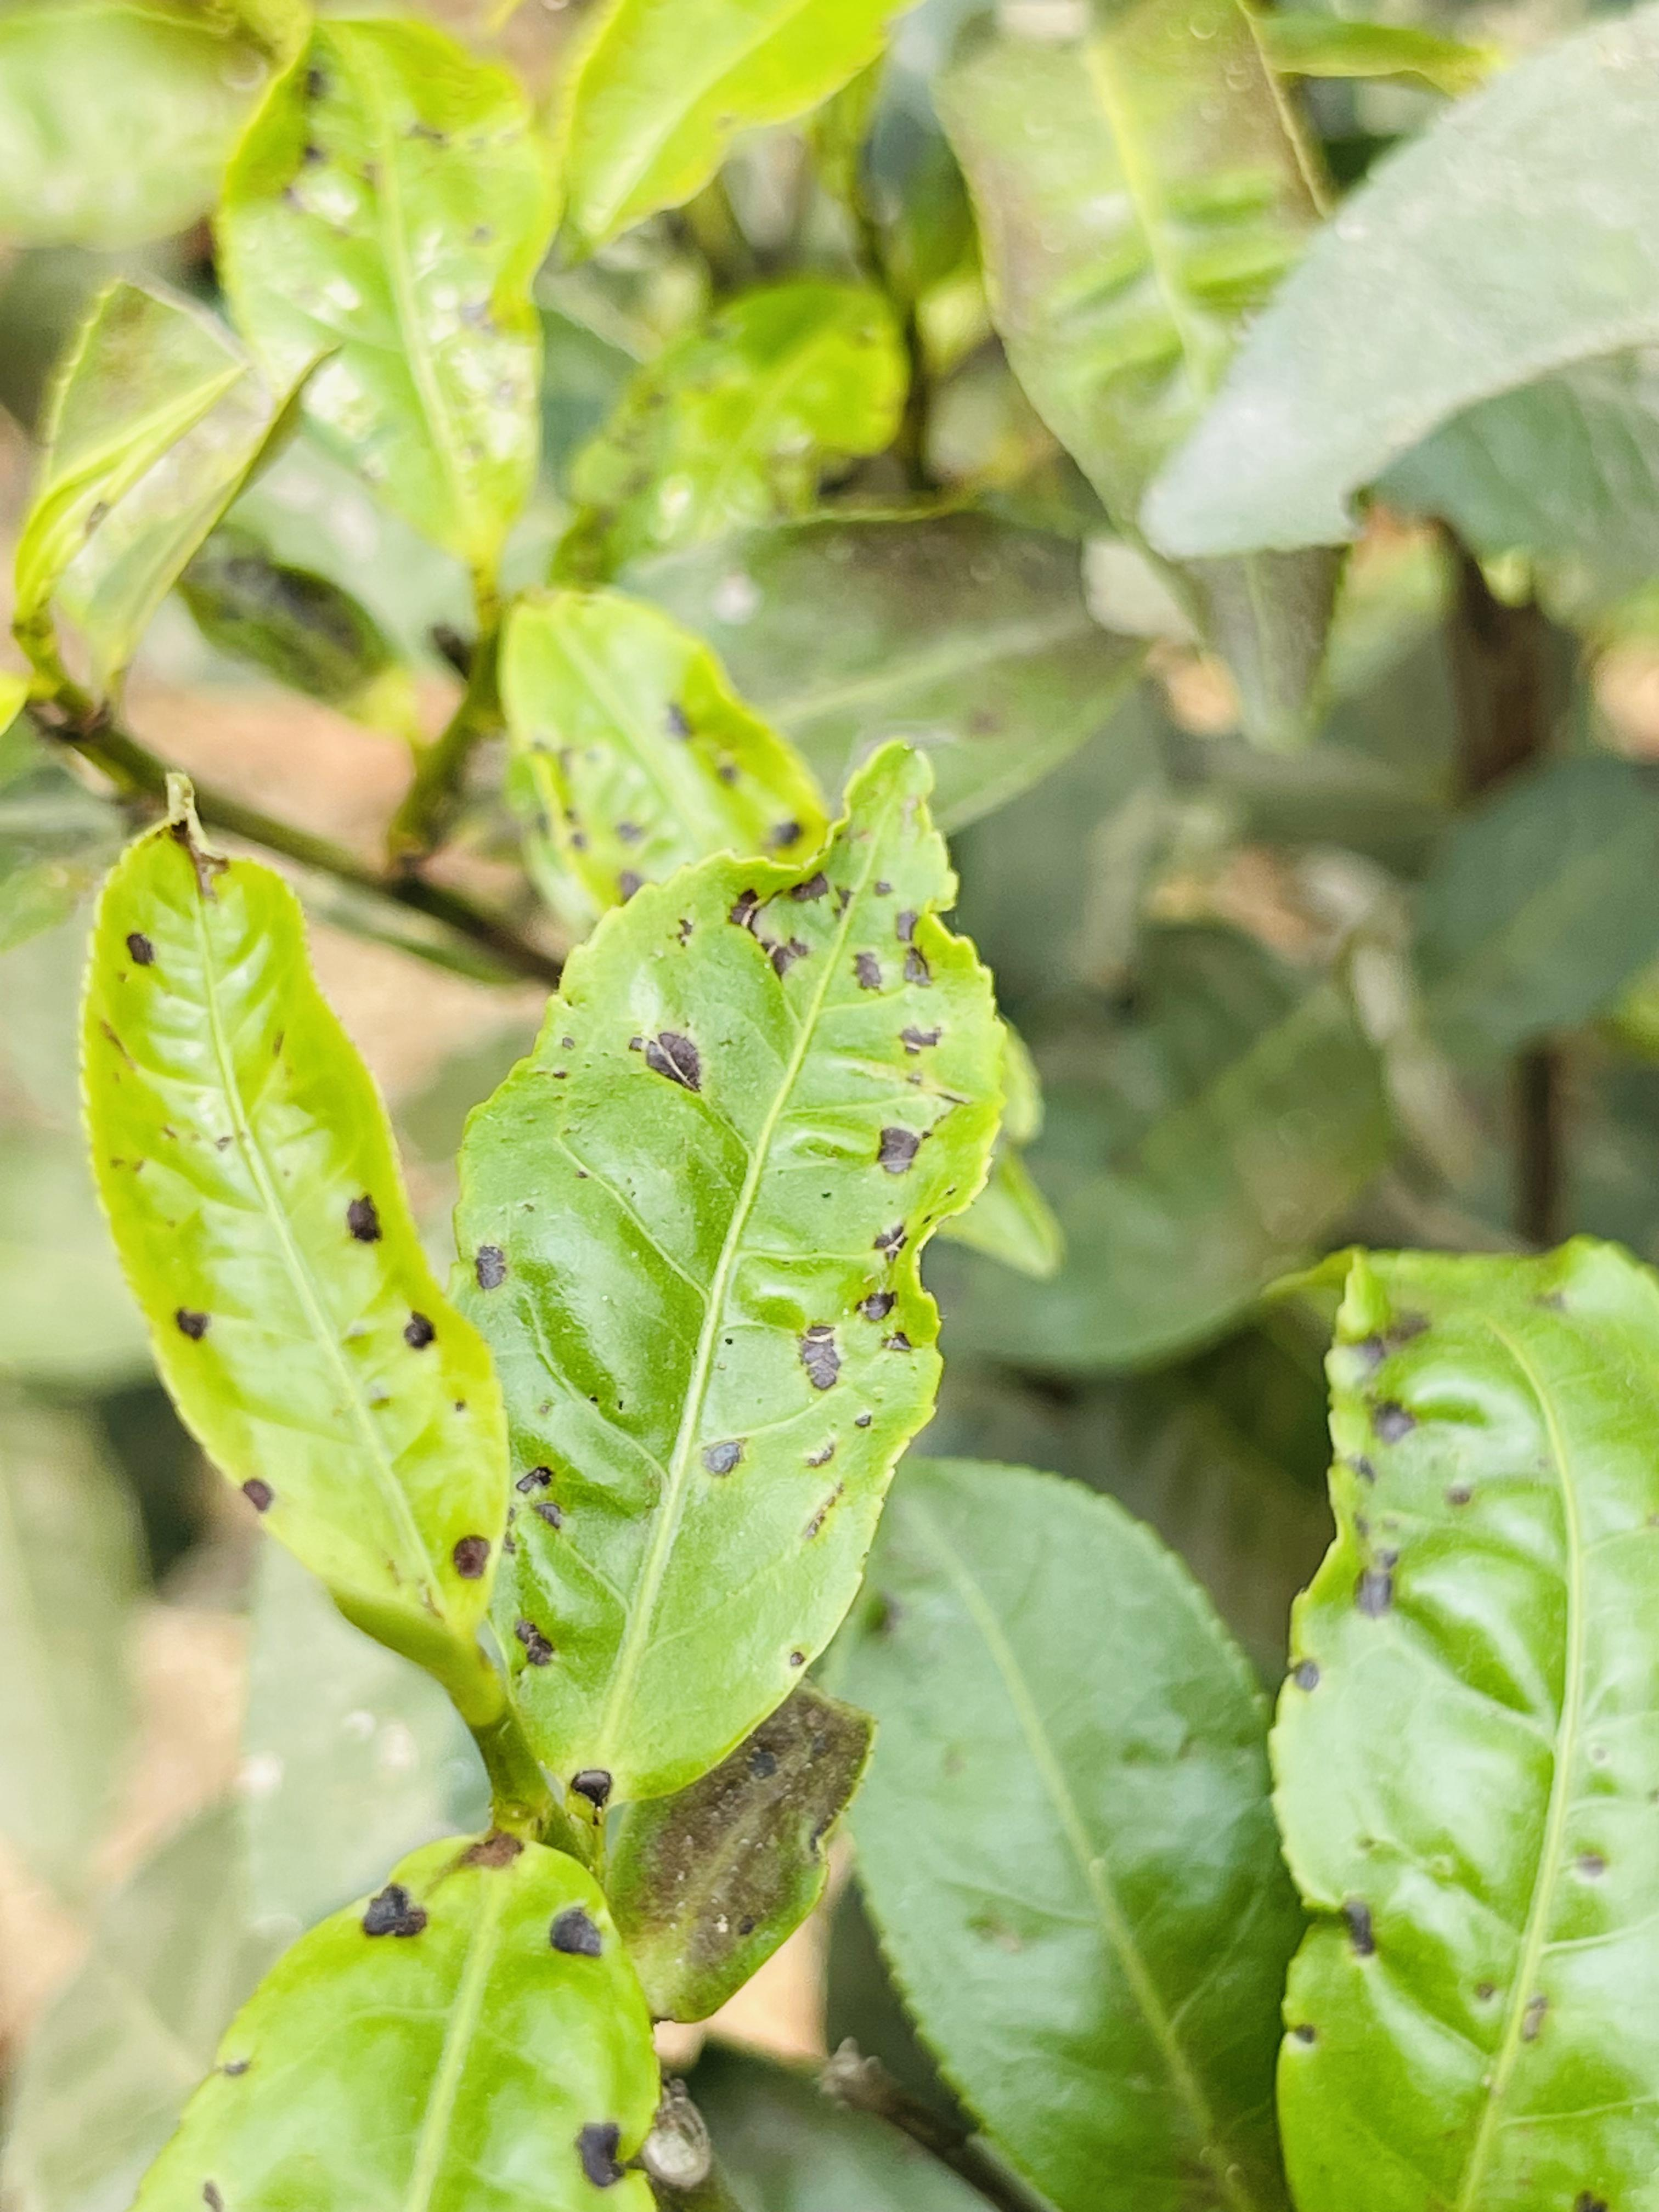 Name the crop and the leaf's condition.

tea, helopeltis
